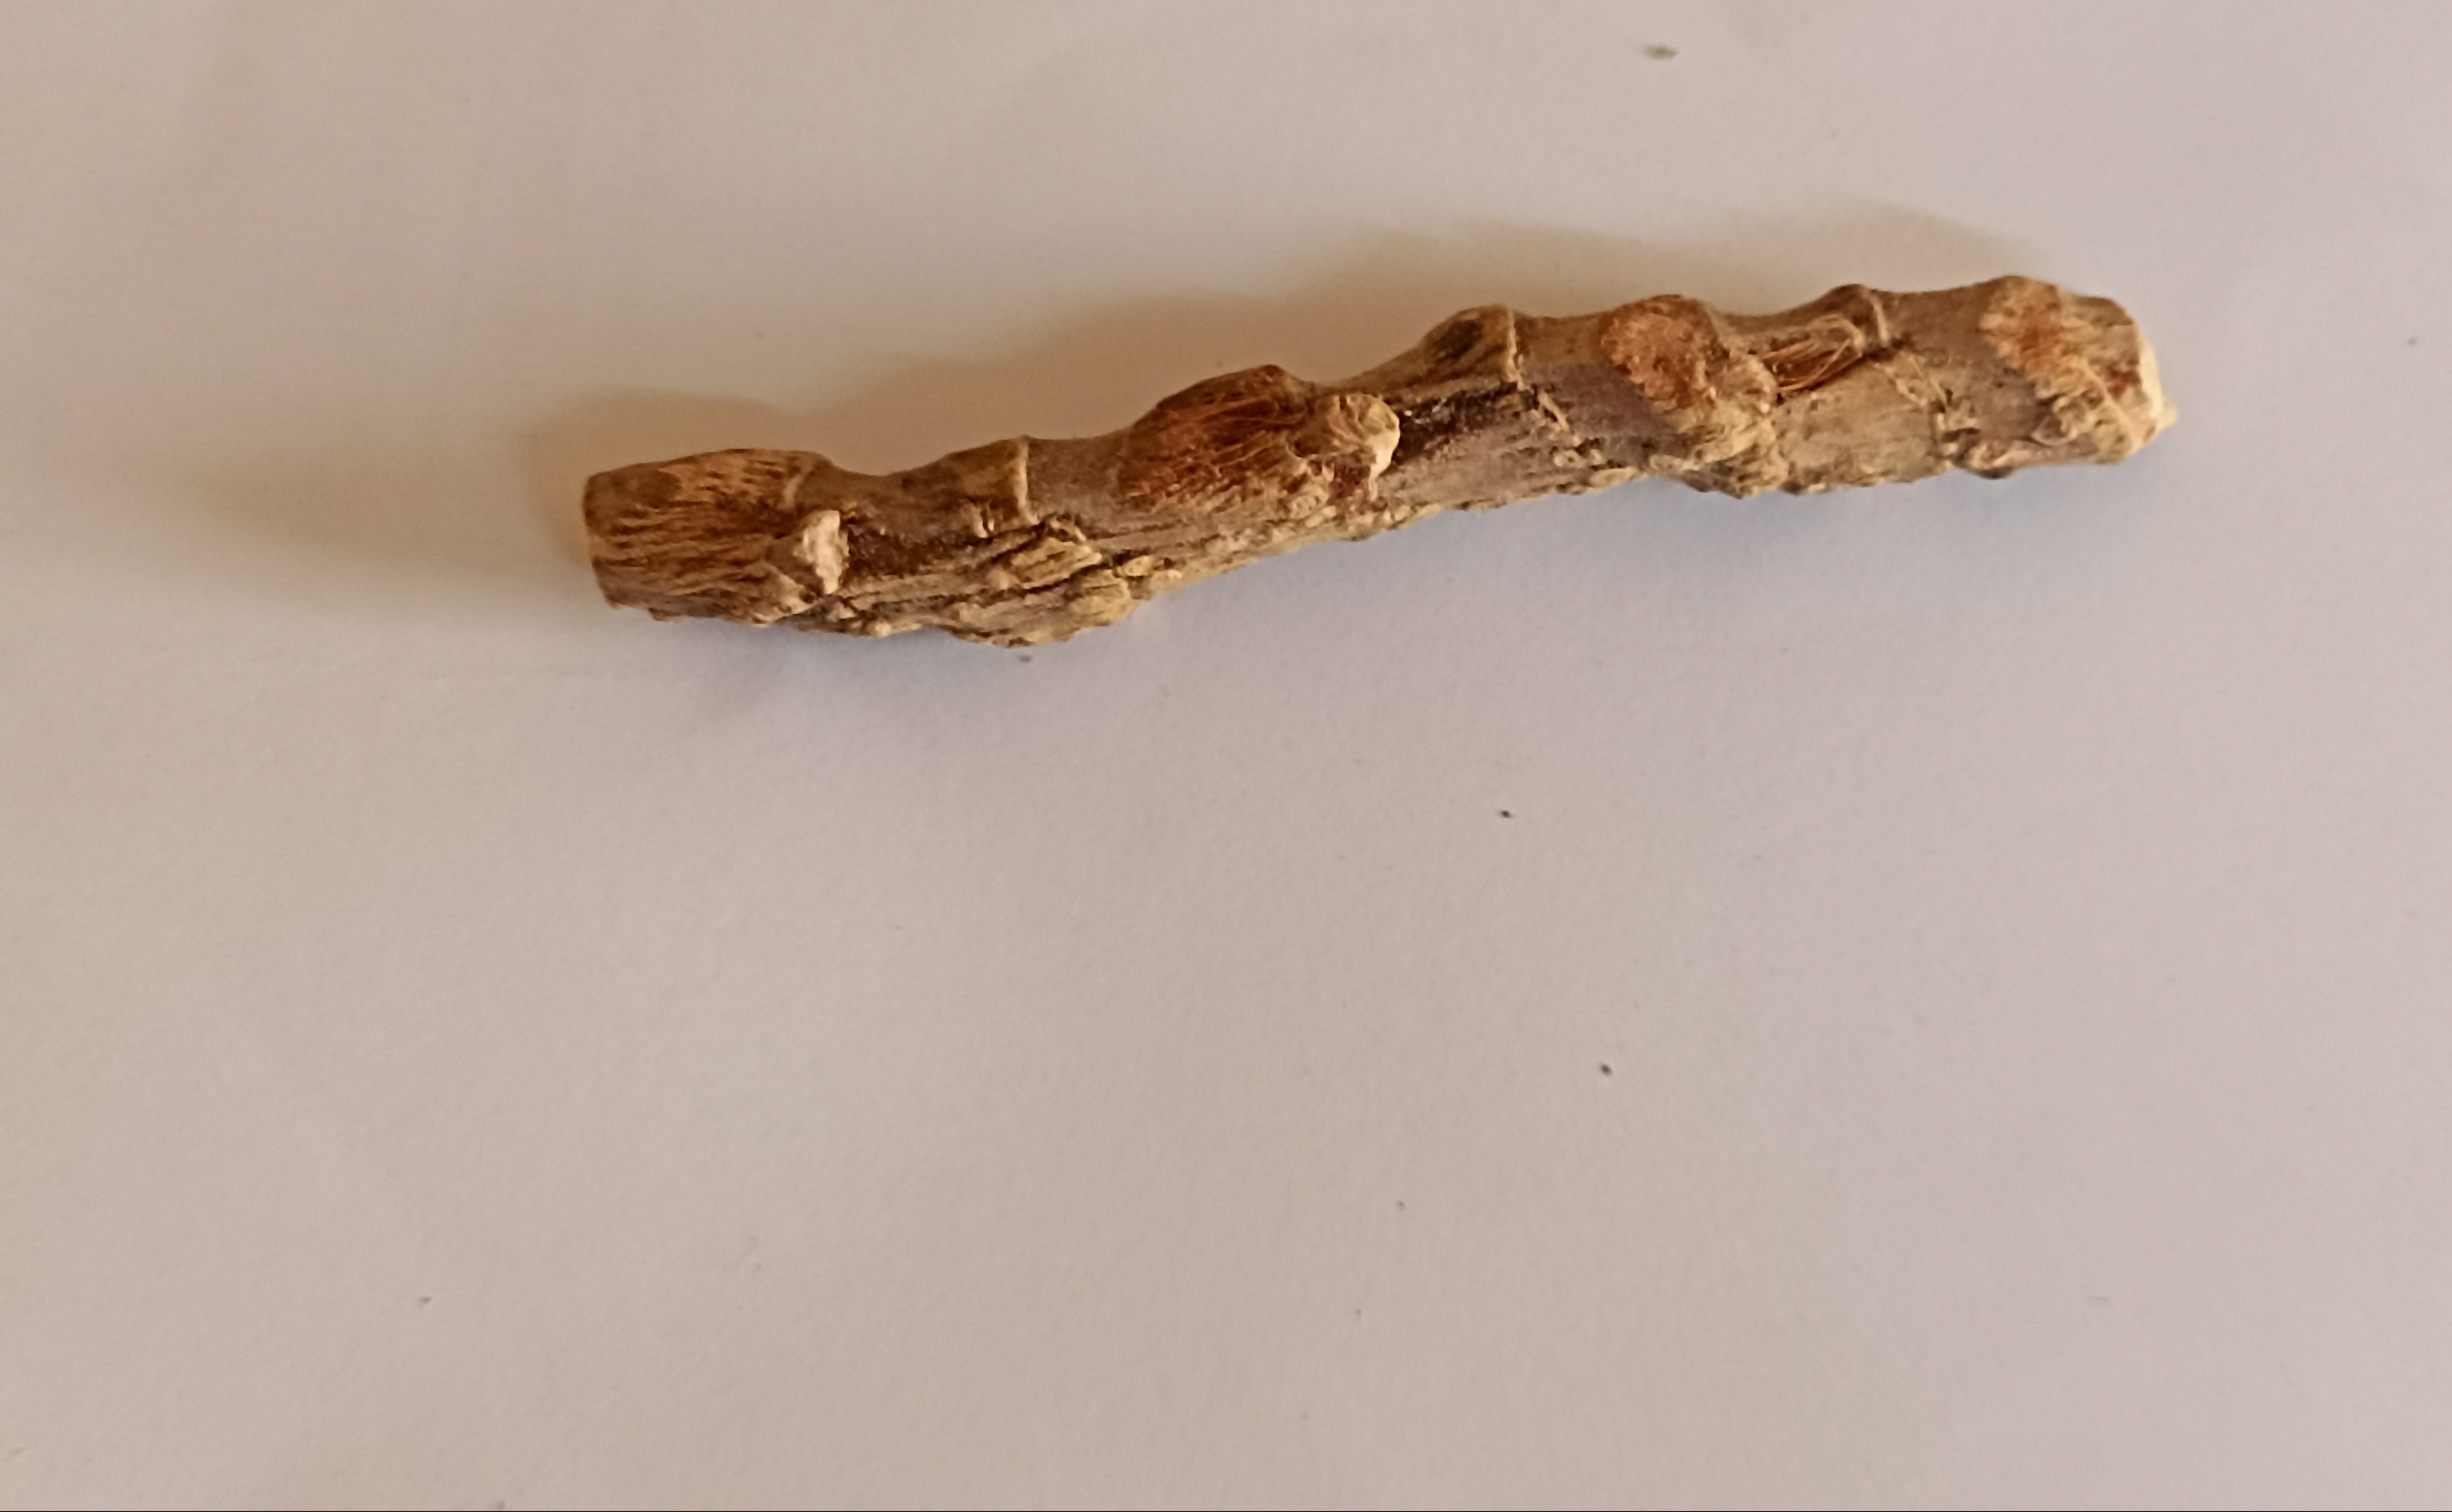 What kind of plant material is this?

vekhand
